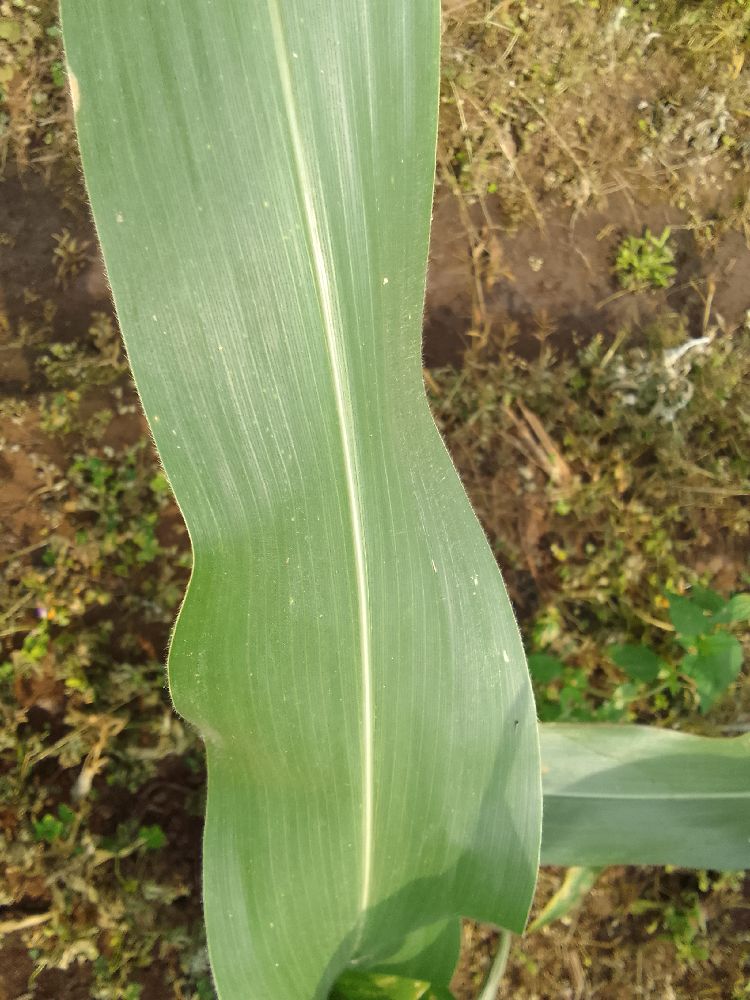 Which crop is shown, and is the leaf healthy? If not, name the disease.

maize, healthy
